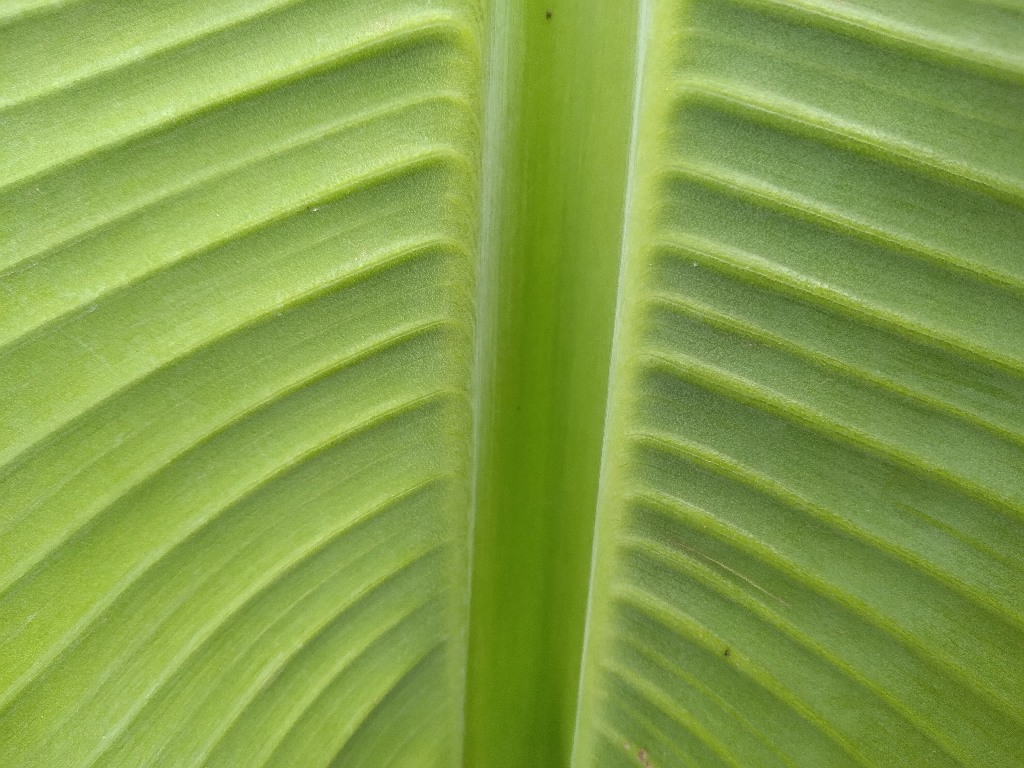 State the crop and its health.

banana, healthy
